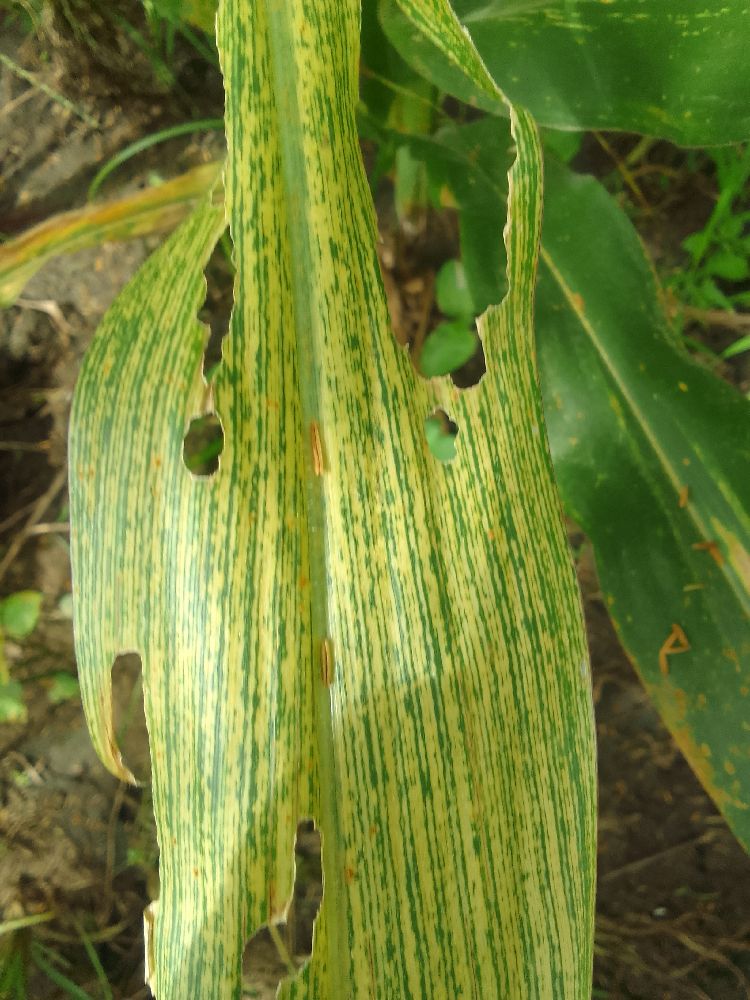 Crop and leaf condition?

maize, maize streak virus
